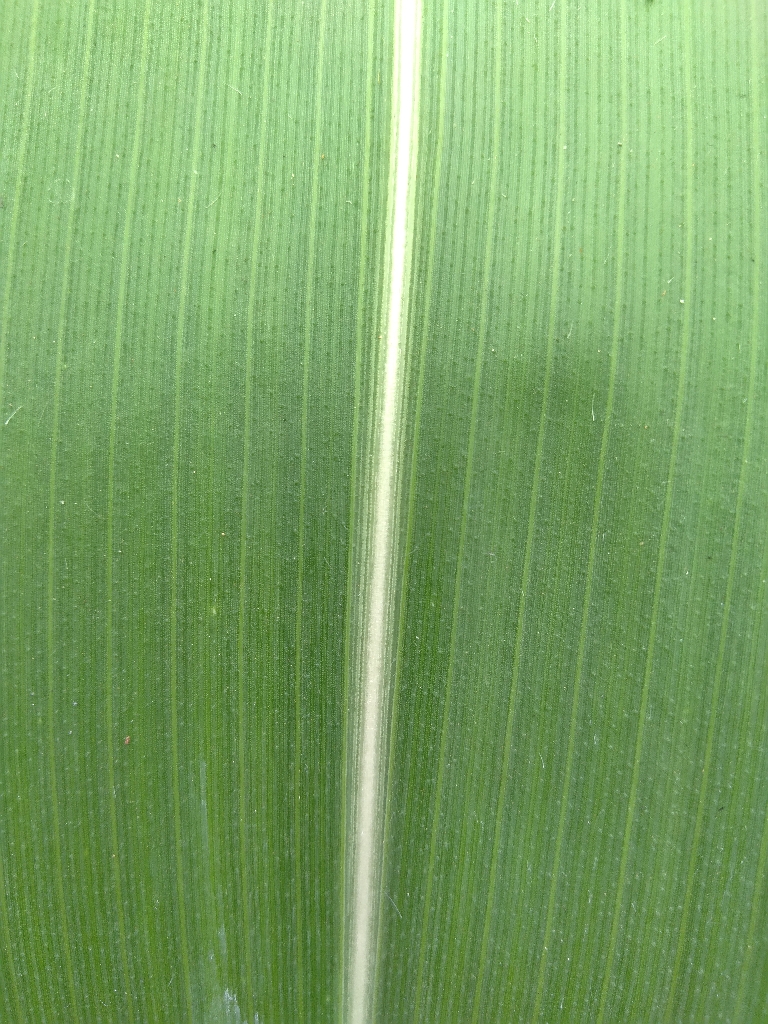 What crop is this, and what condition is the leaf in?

maize, healthy
